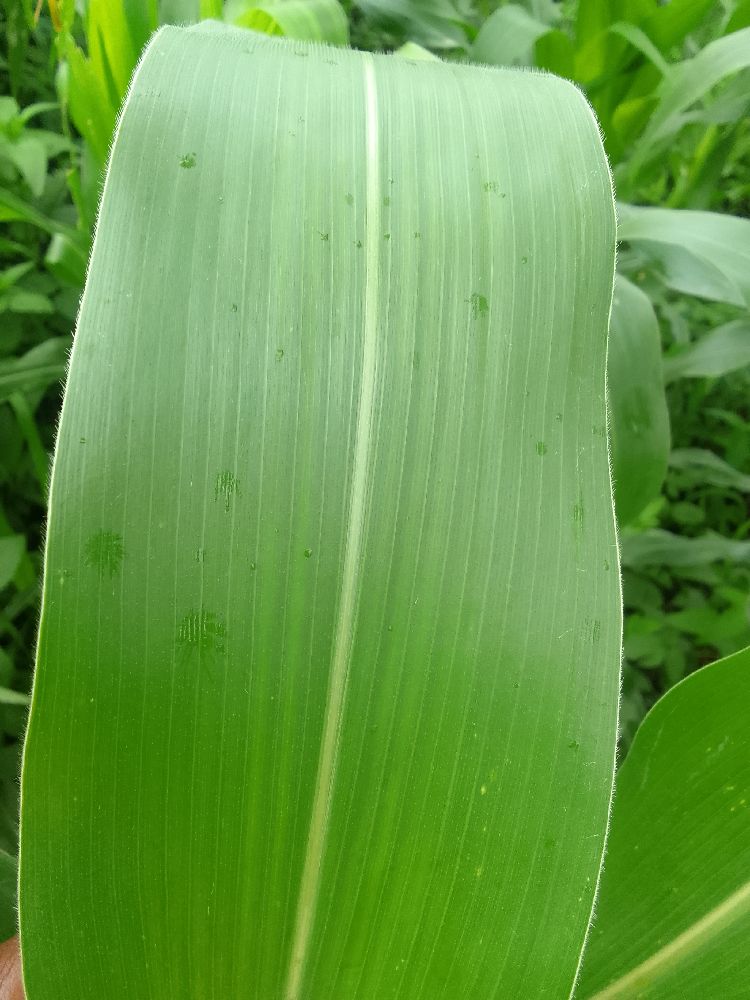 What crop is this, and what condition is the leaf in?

maize, healthy
